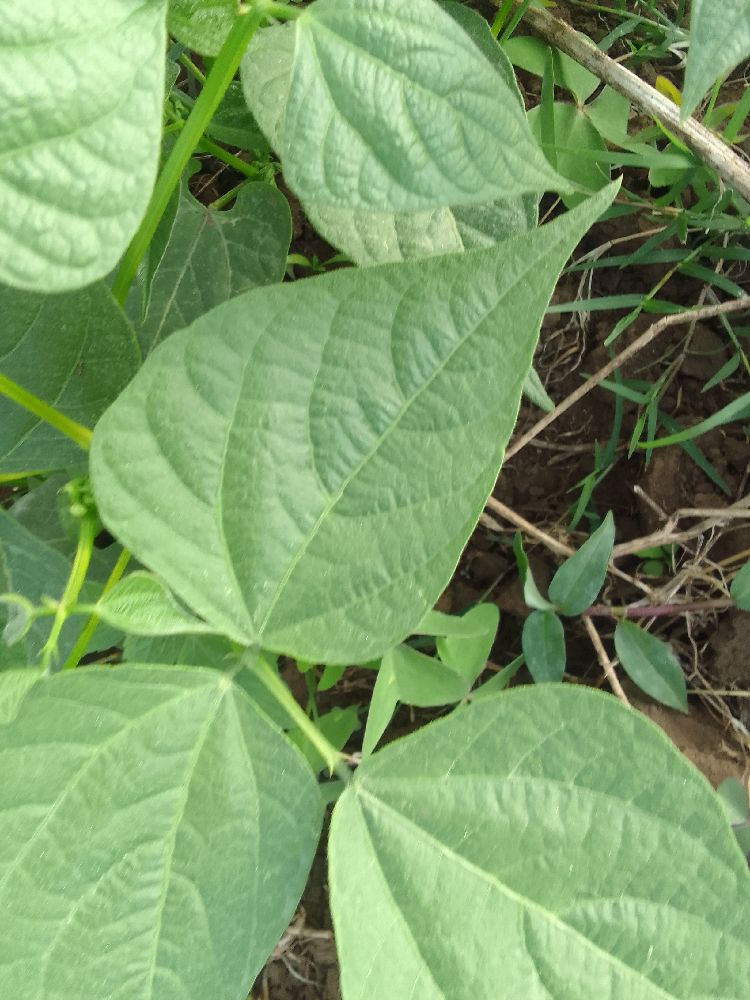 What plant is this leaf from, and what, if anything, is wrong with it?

common bean, healthy
